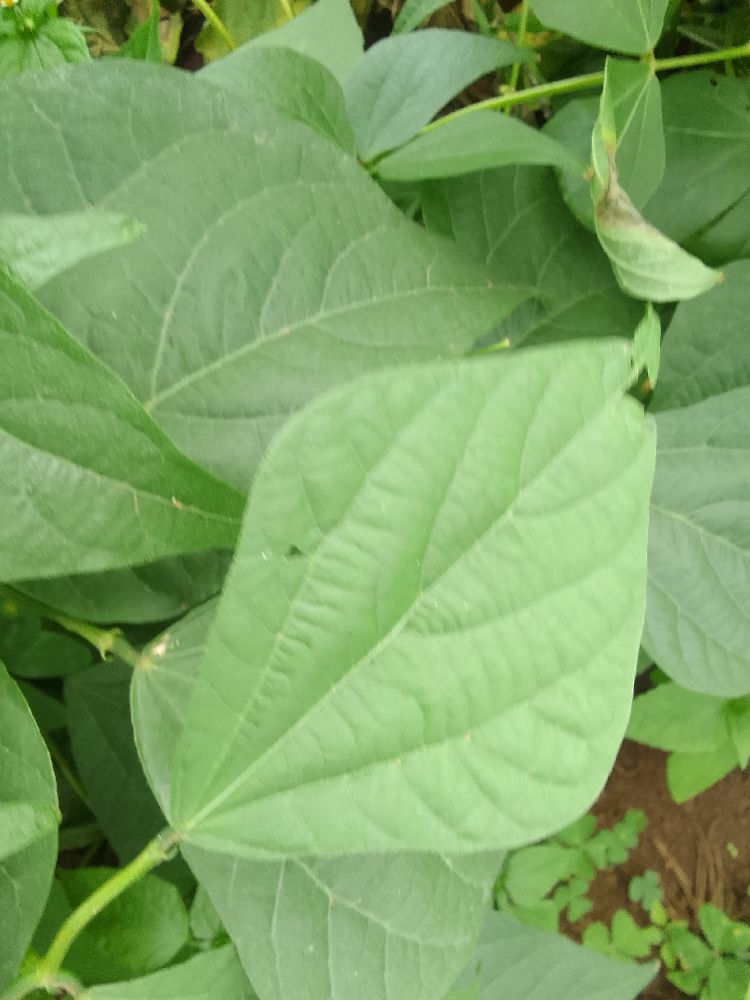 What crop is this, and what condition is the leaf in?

common bean, healthy
